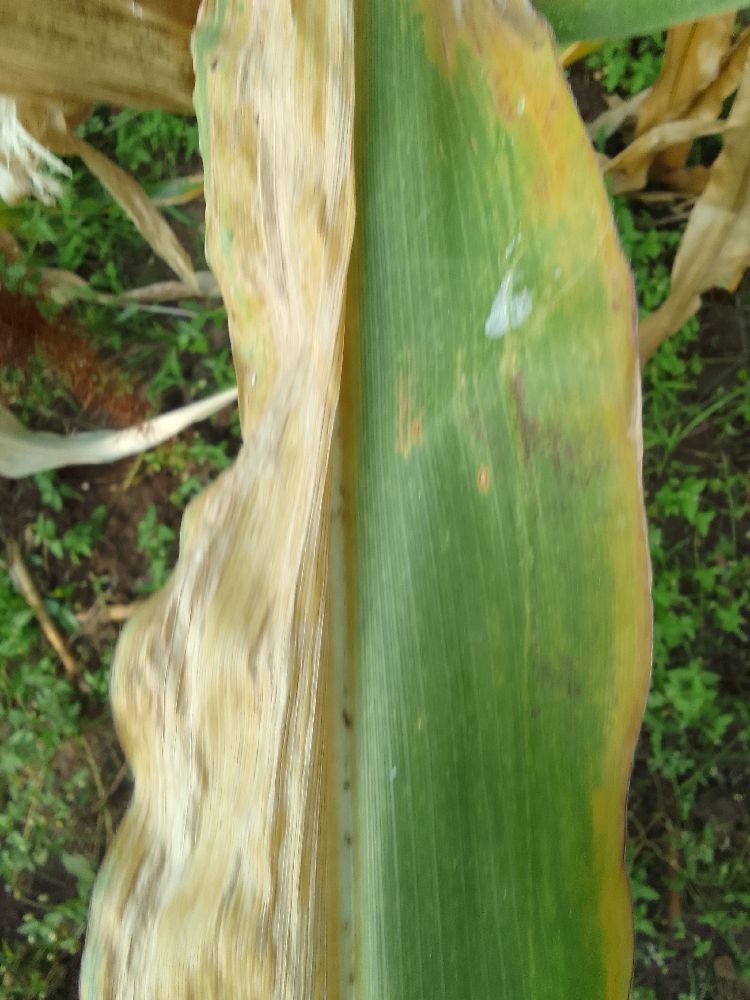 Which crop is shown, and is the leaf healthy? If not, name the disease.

maize, maize lethal necrosis
